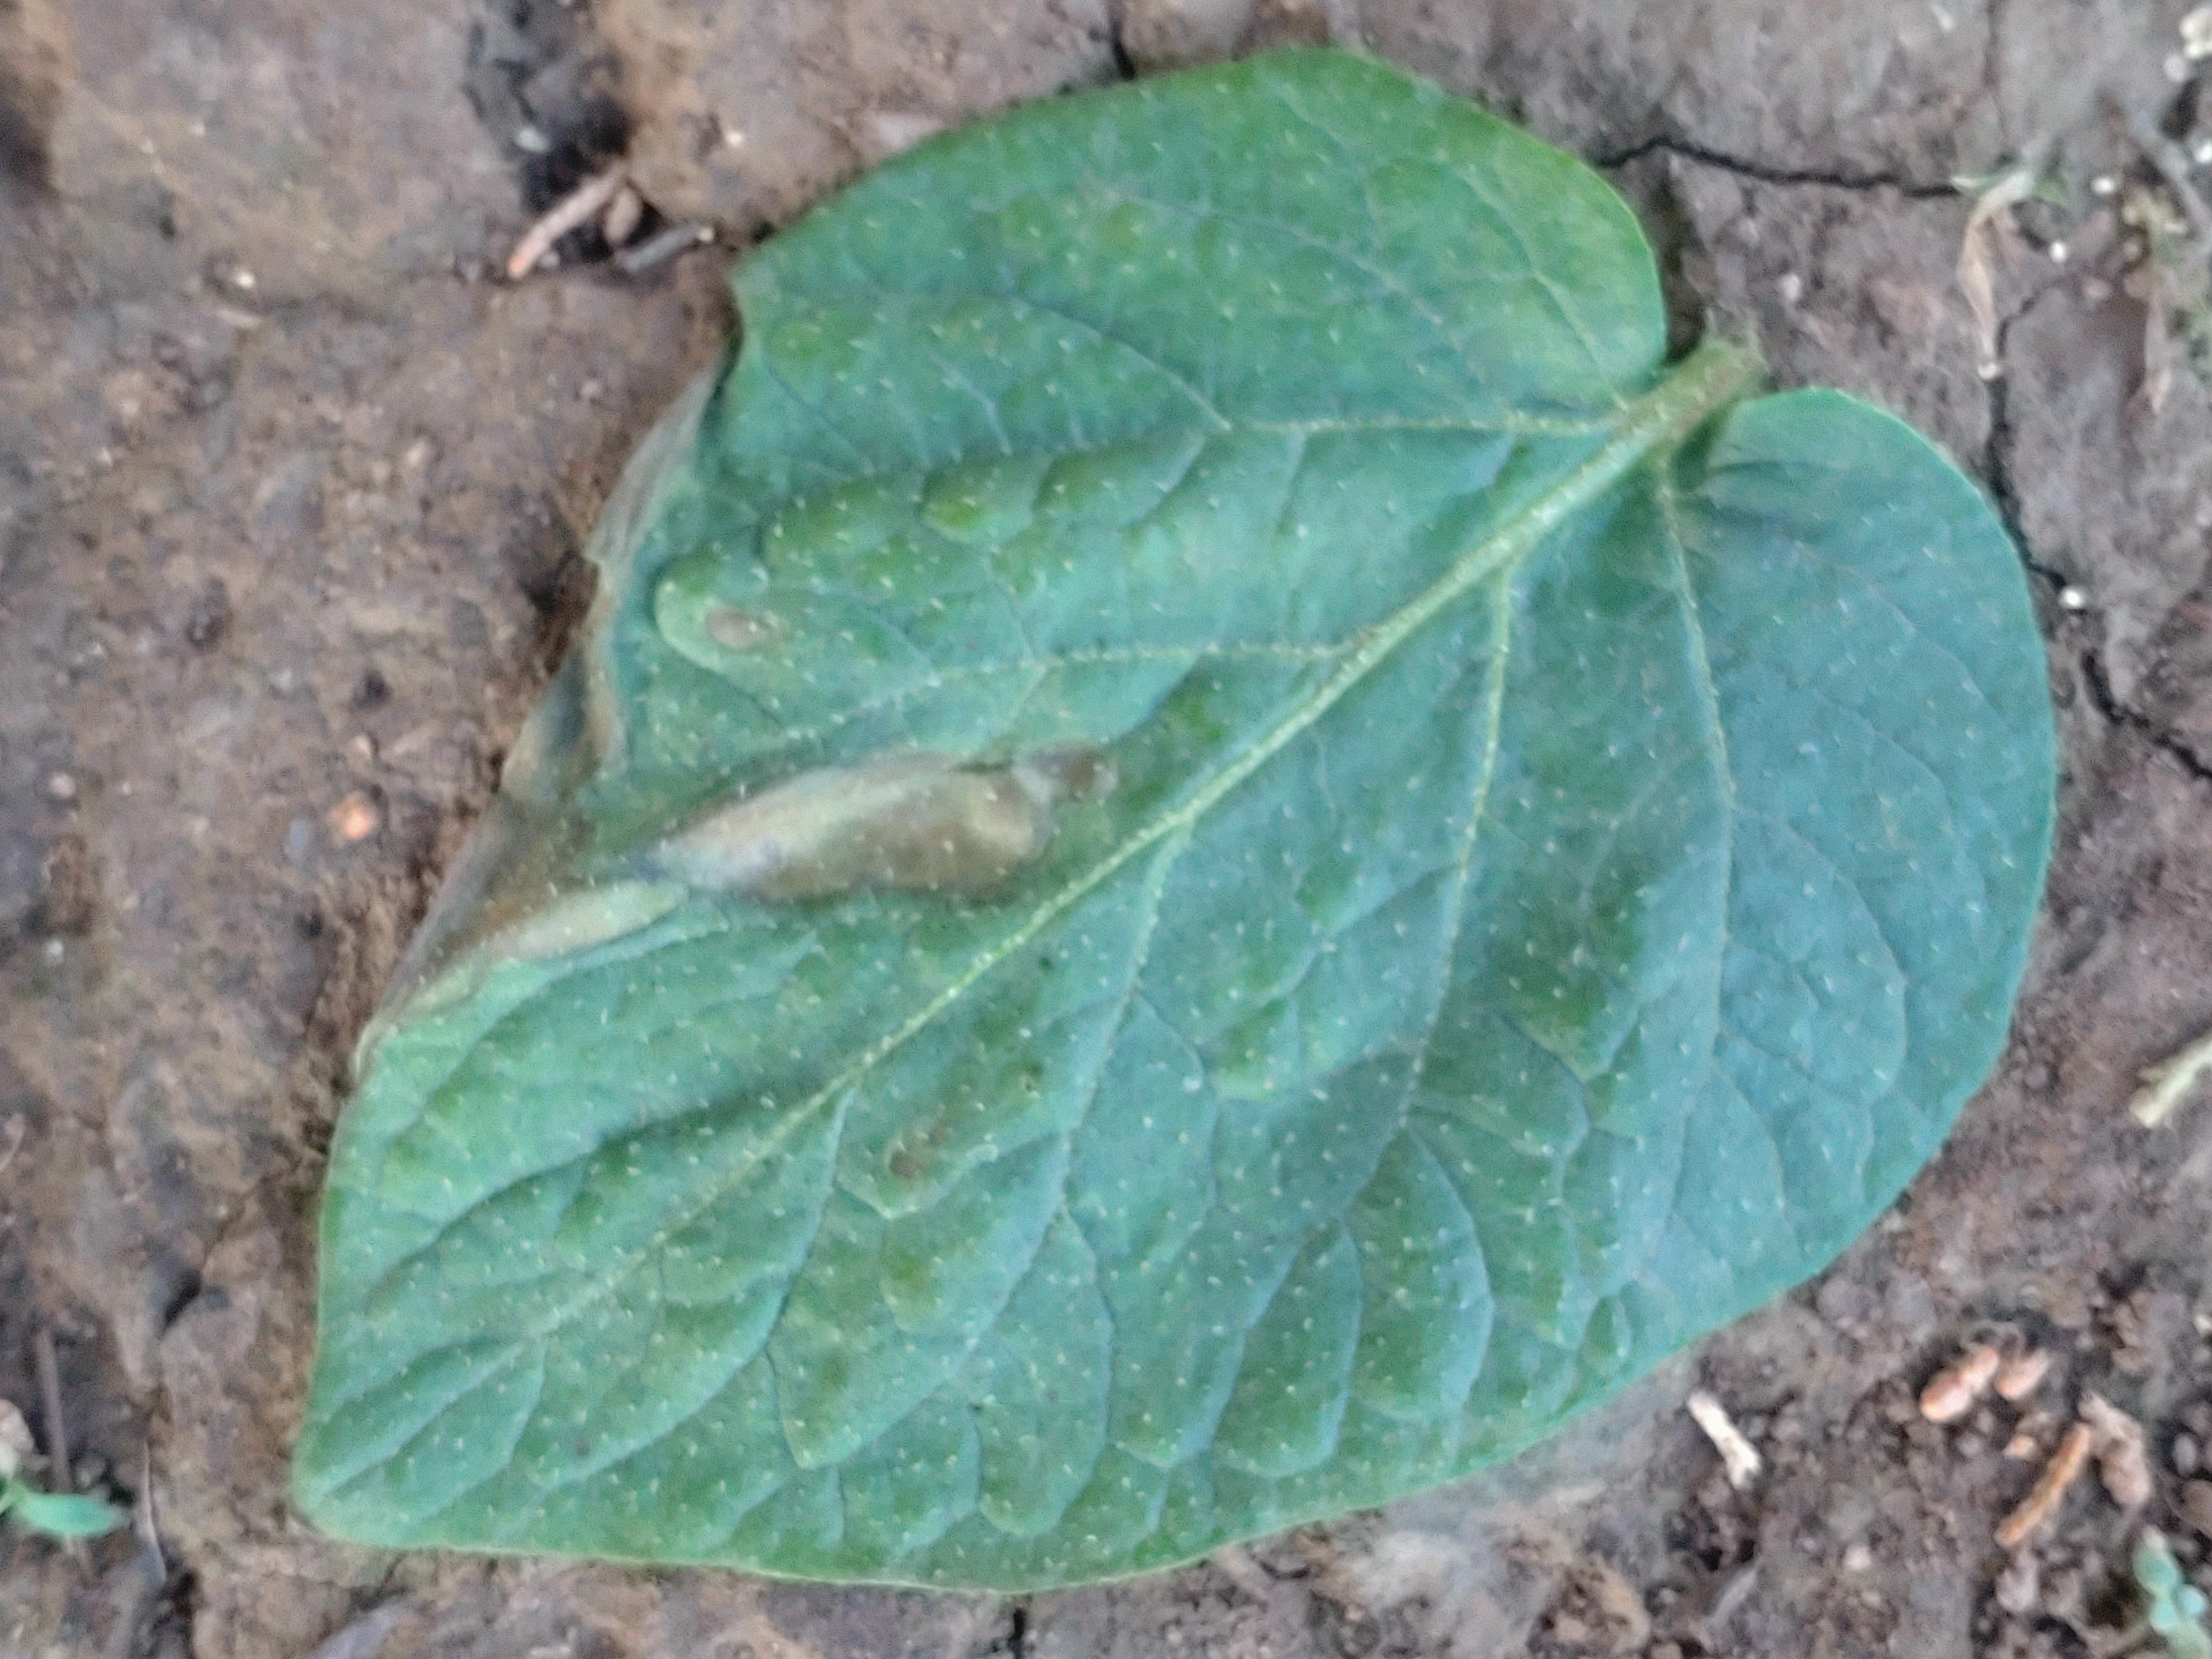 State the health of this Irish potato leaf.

early blight
